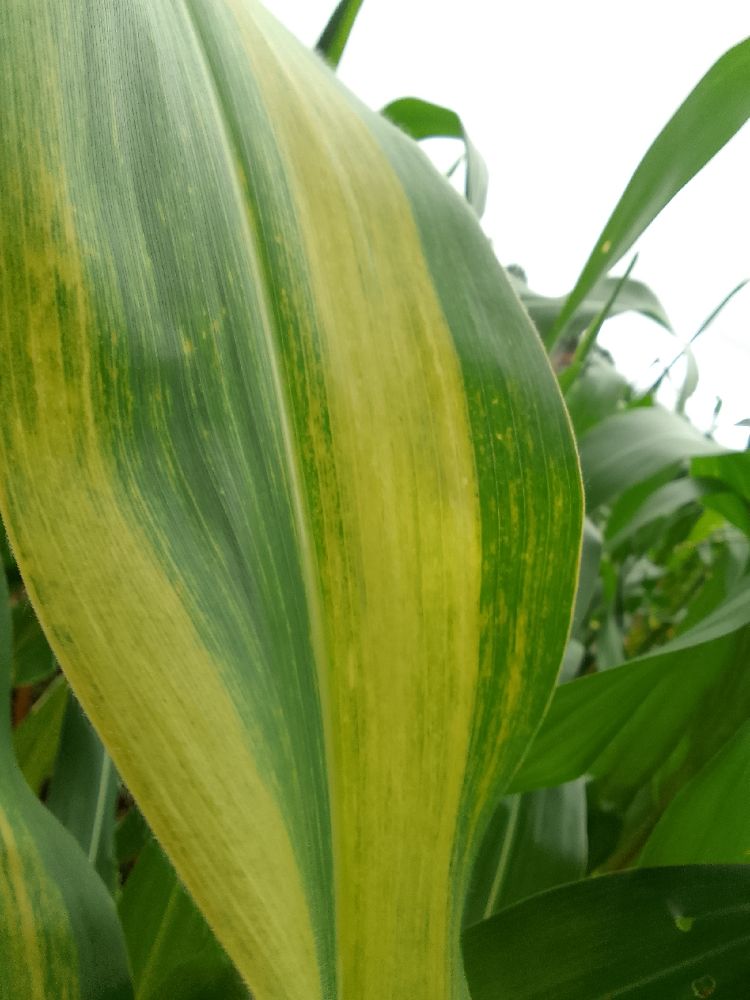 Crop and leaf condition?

maize, maize lethal necrosis
